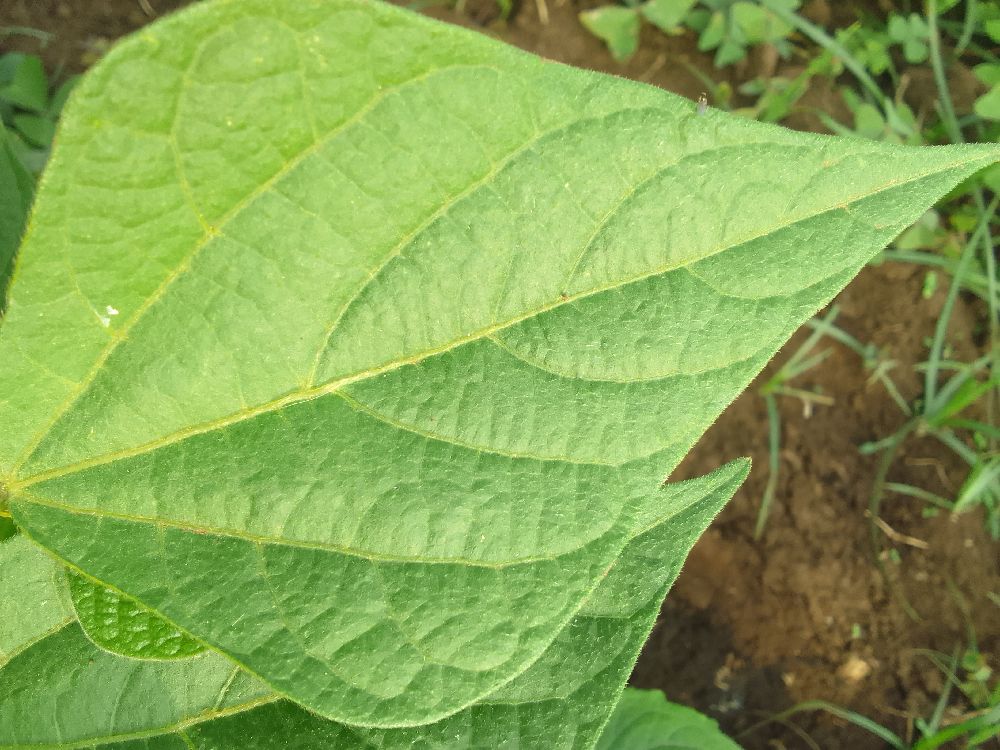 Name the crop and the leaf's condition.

common bean, healthy
